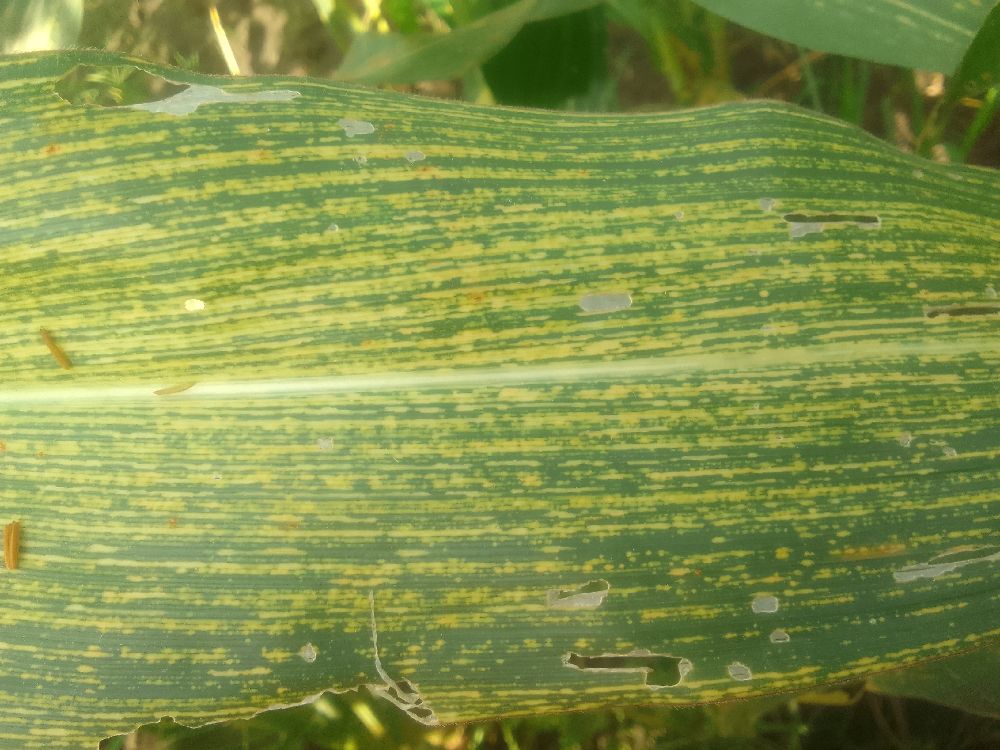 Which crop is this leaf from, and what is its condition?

maize, maize streak virus
